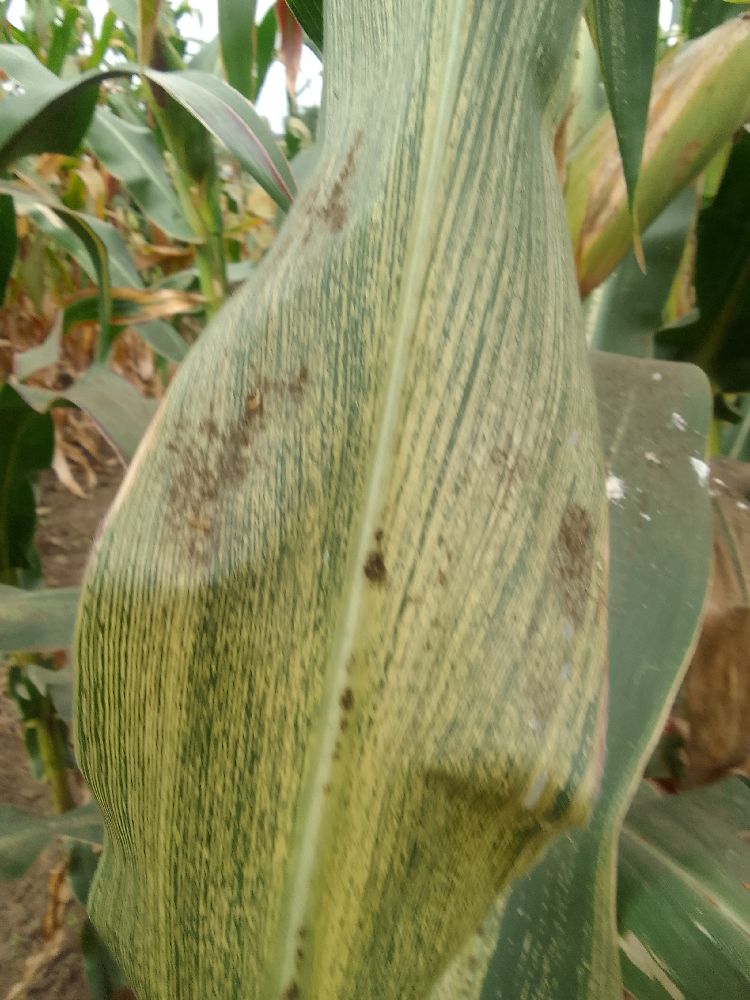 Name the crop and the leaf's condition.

maize, maize streak virus
